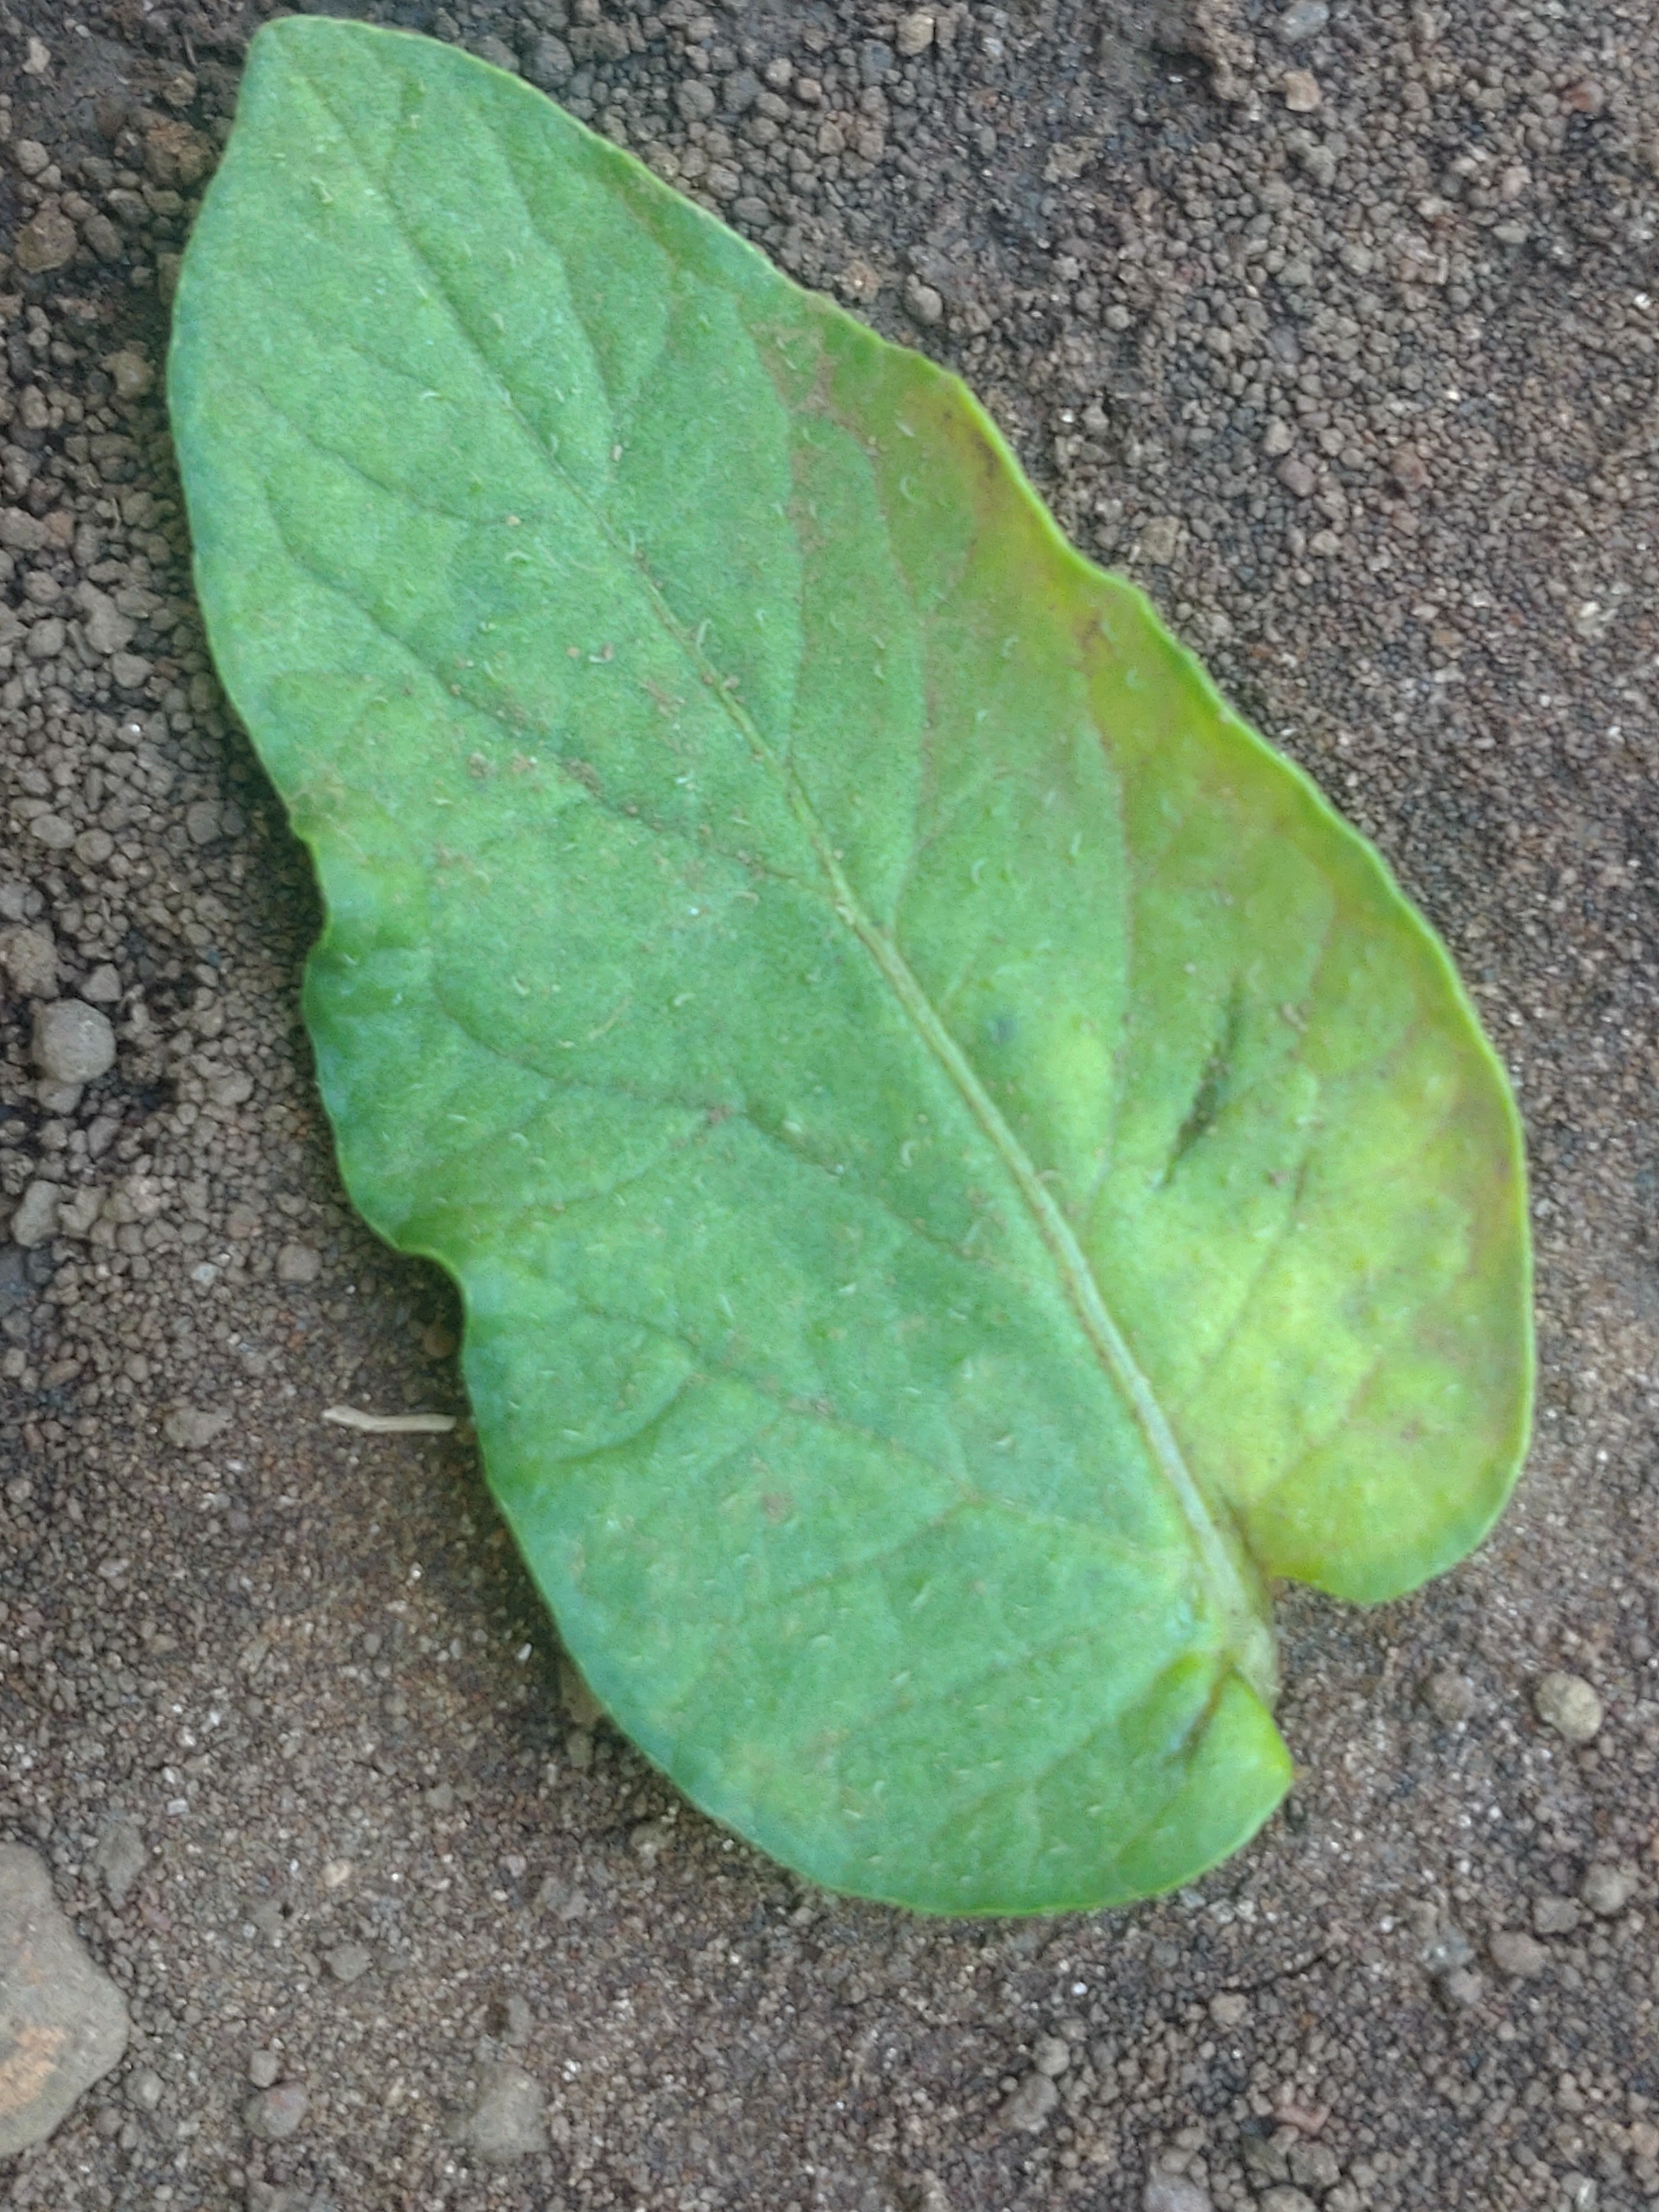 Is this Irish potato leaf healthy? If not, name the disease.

late blight
